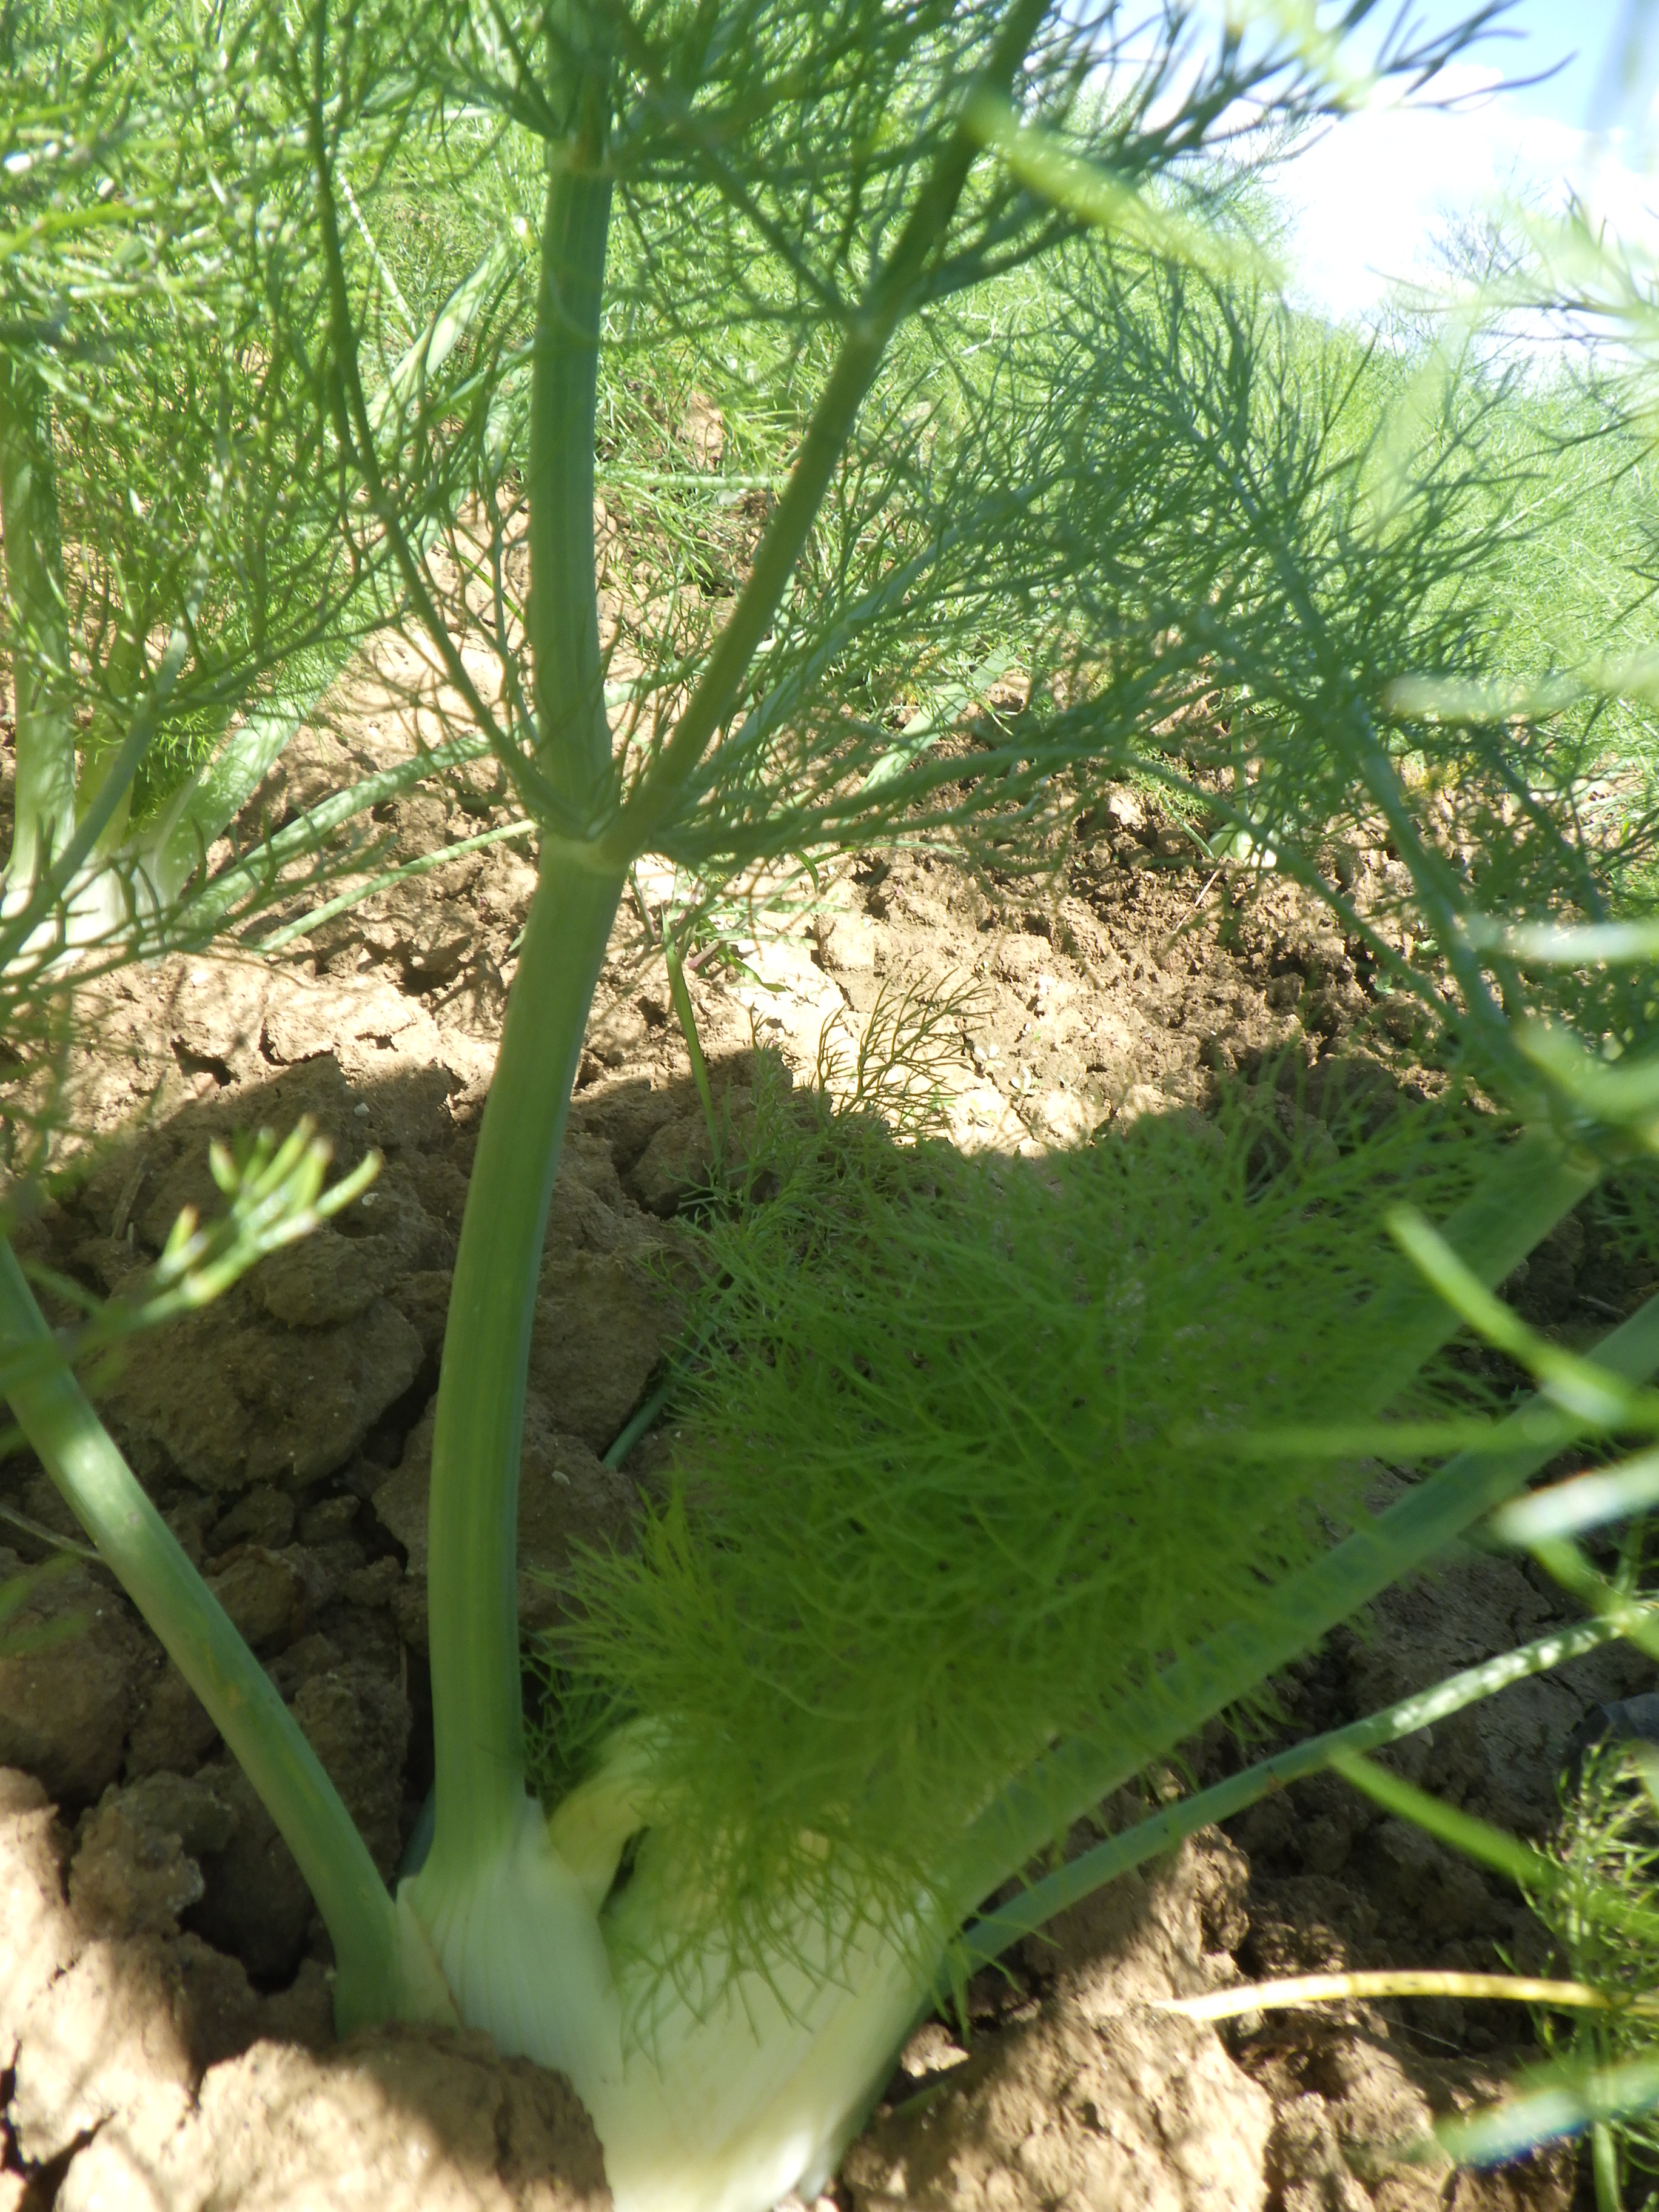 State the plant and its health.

fennel, healthy
